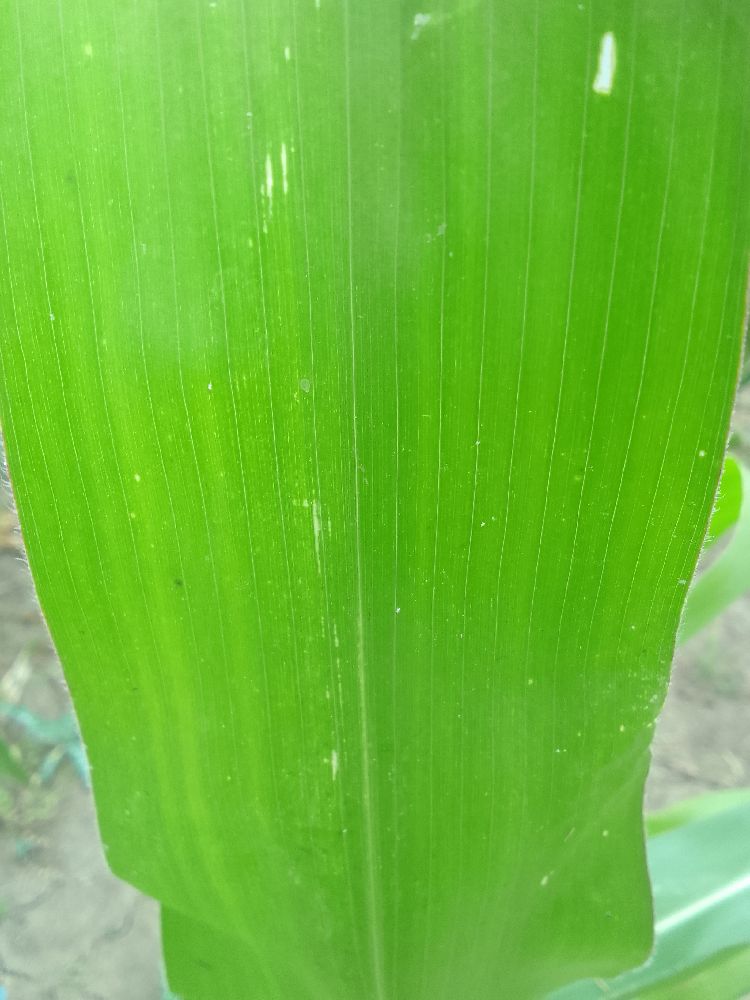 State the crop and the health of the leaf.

maize, healthy
